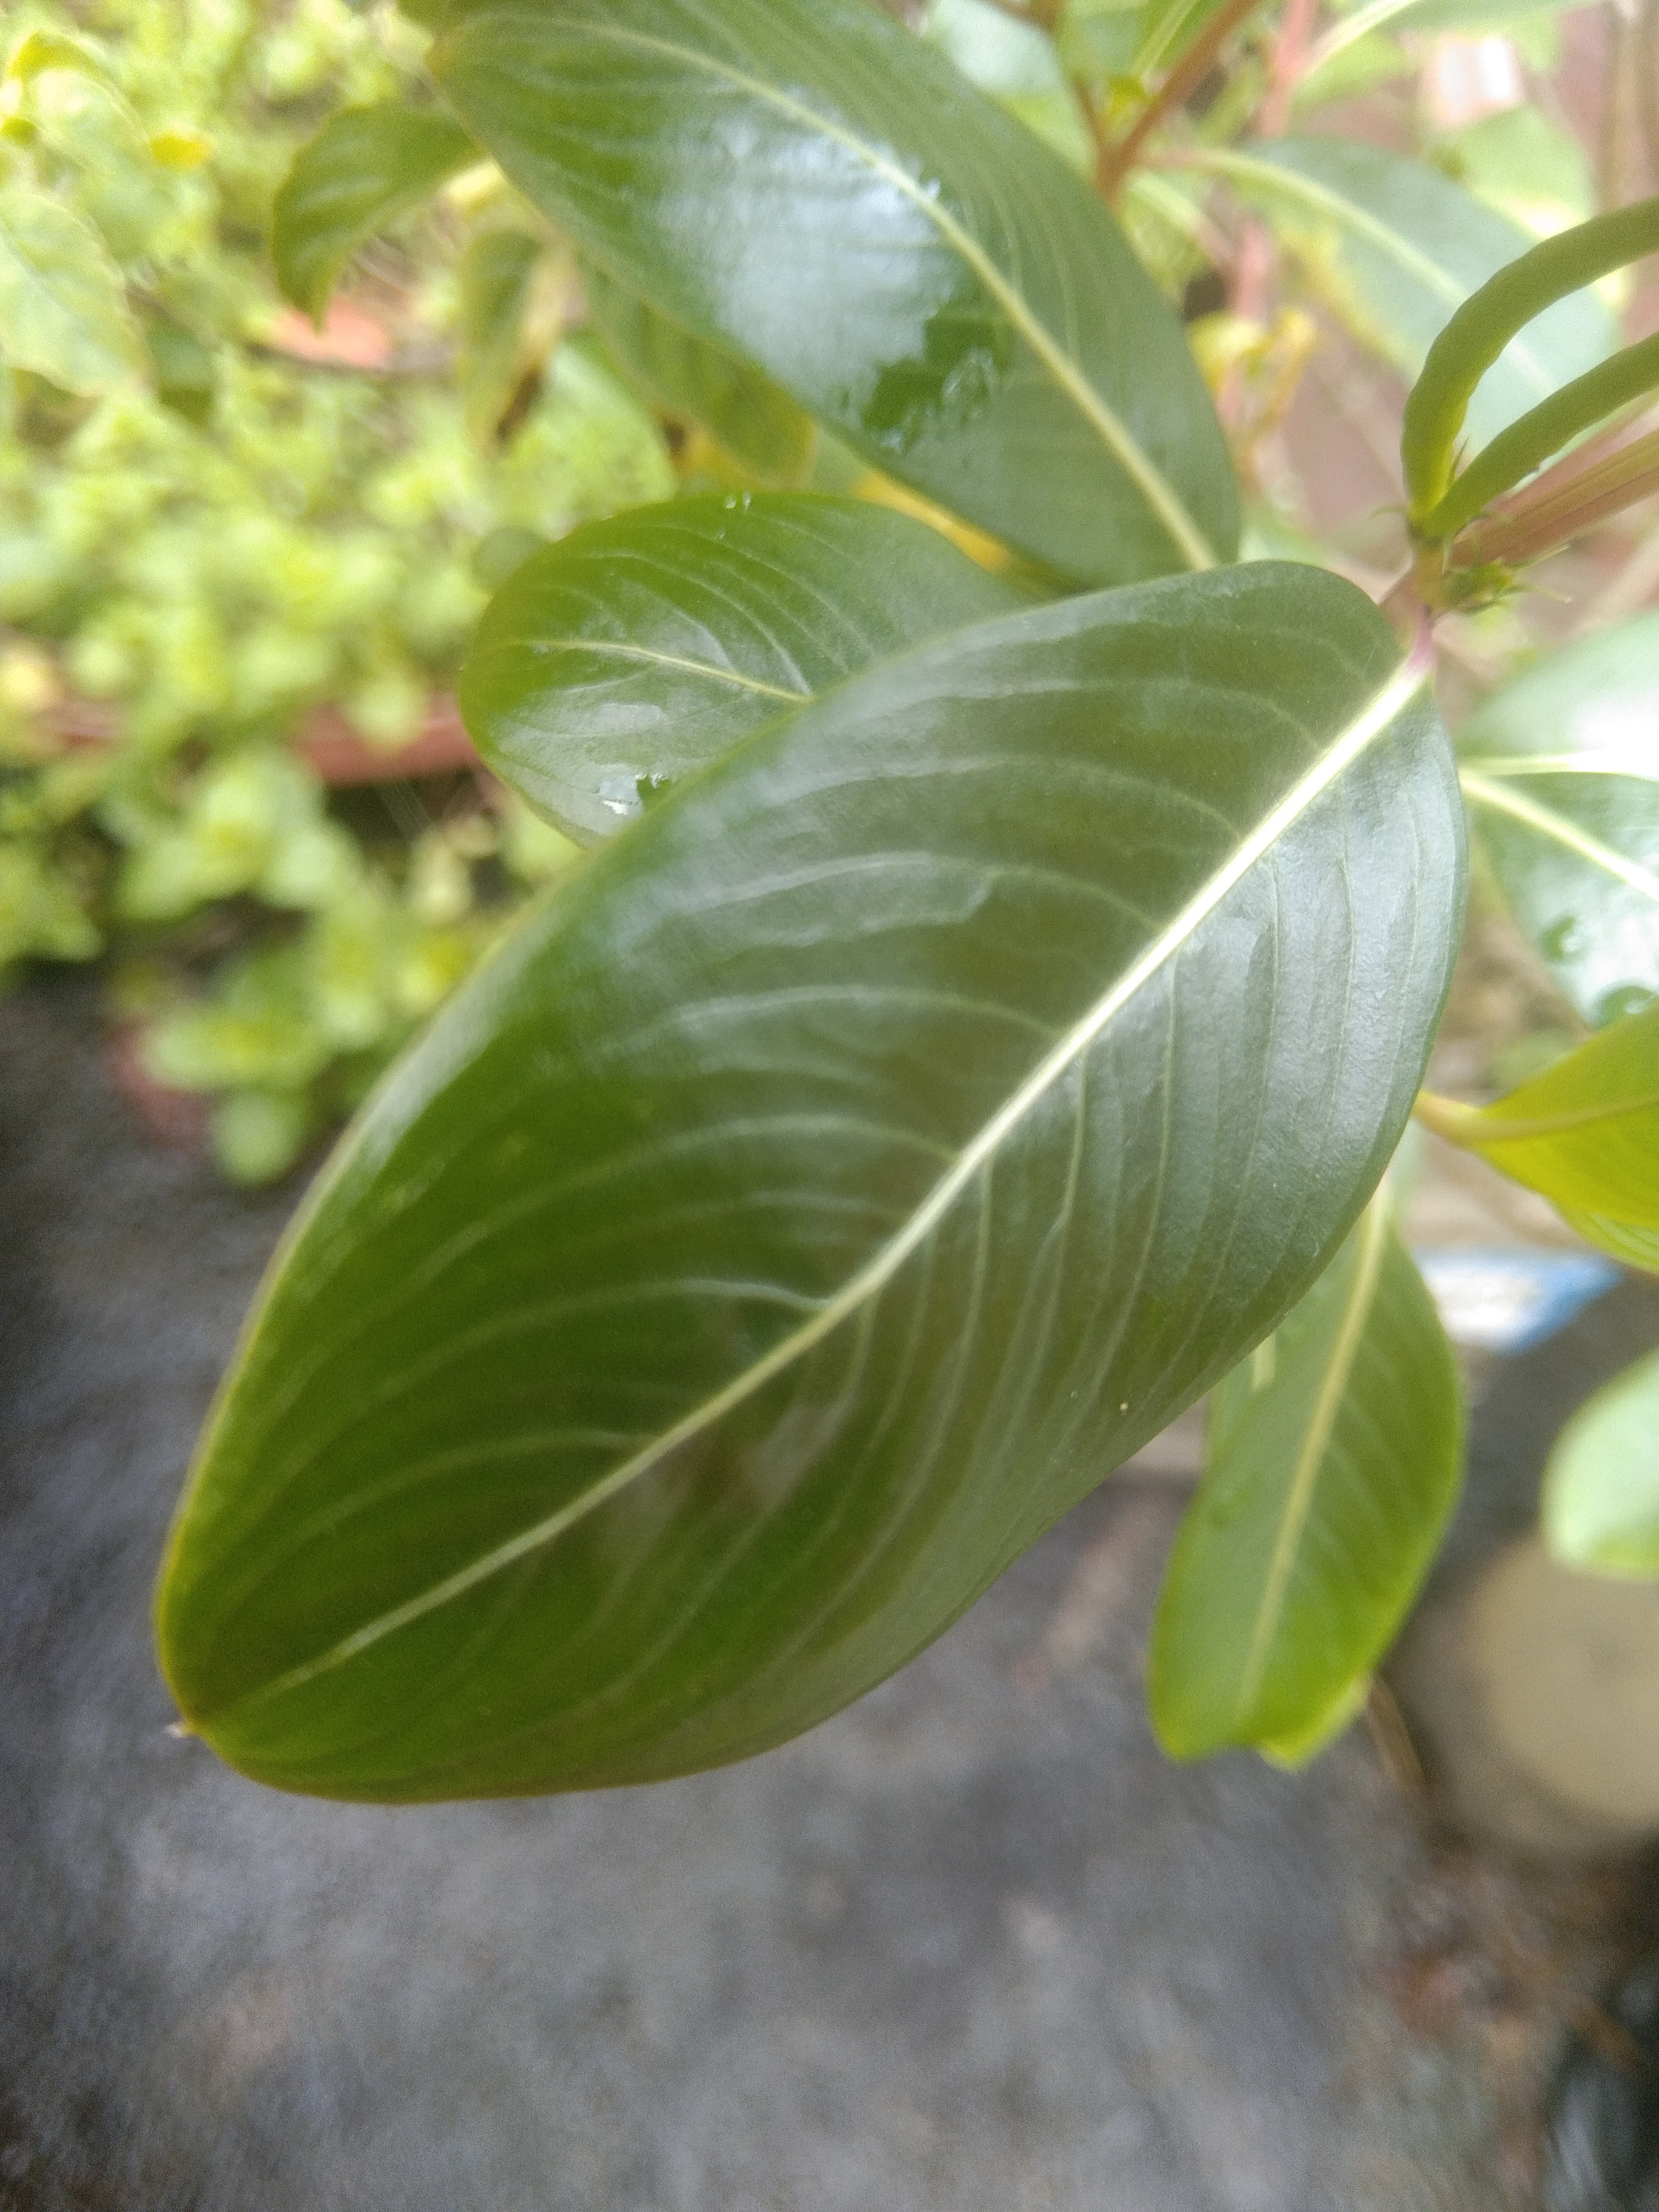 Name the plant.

rose periwinkle
